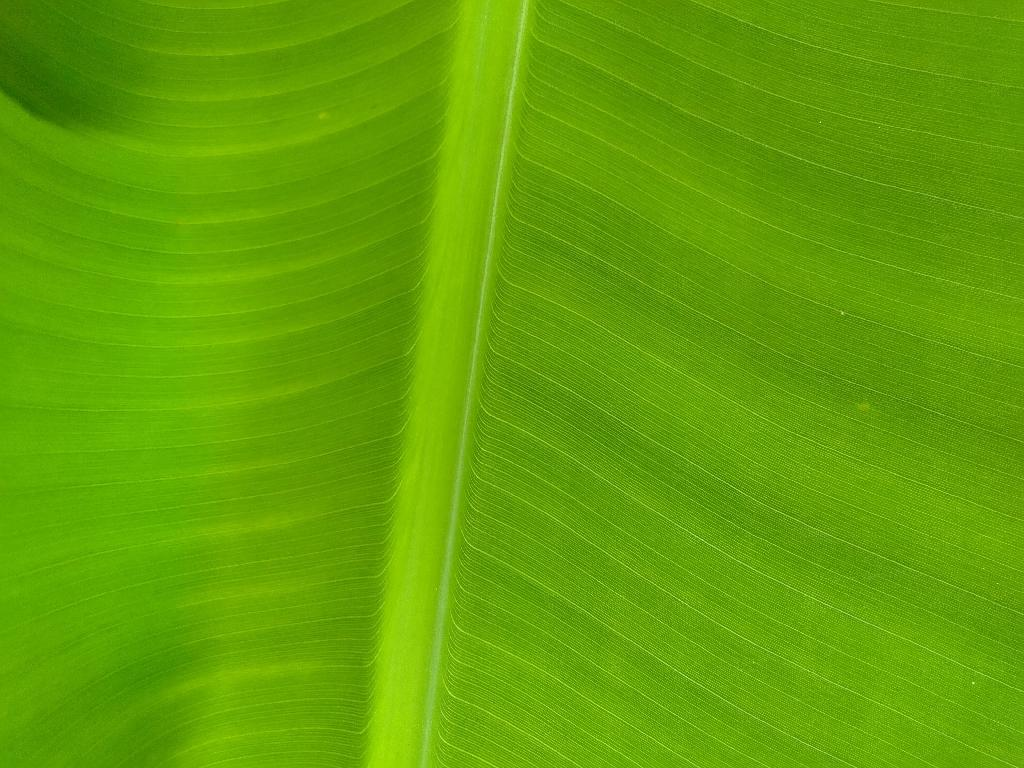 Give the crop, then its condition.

banana, healthy
